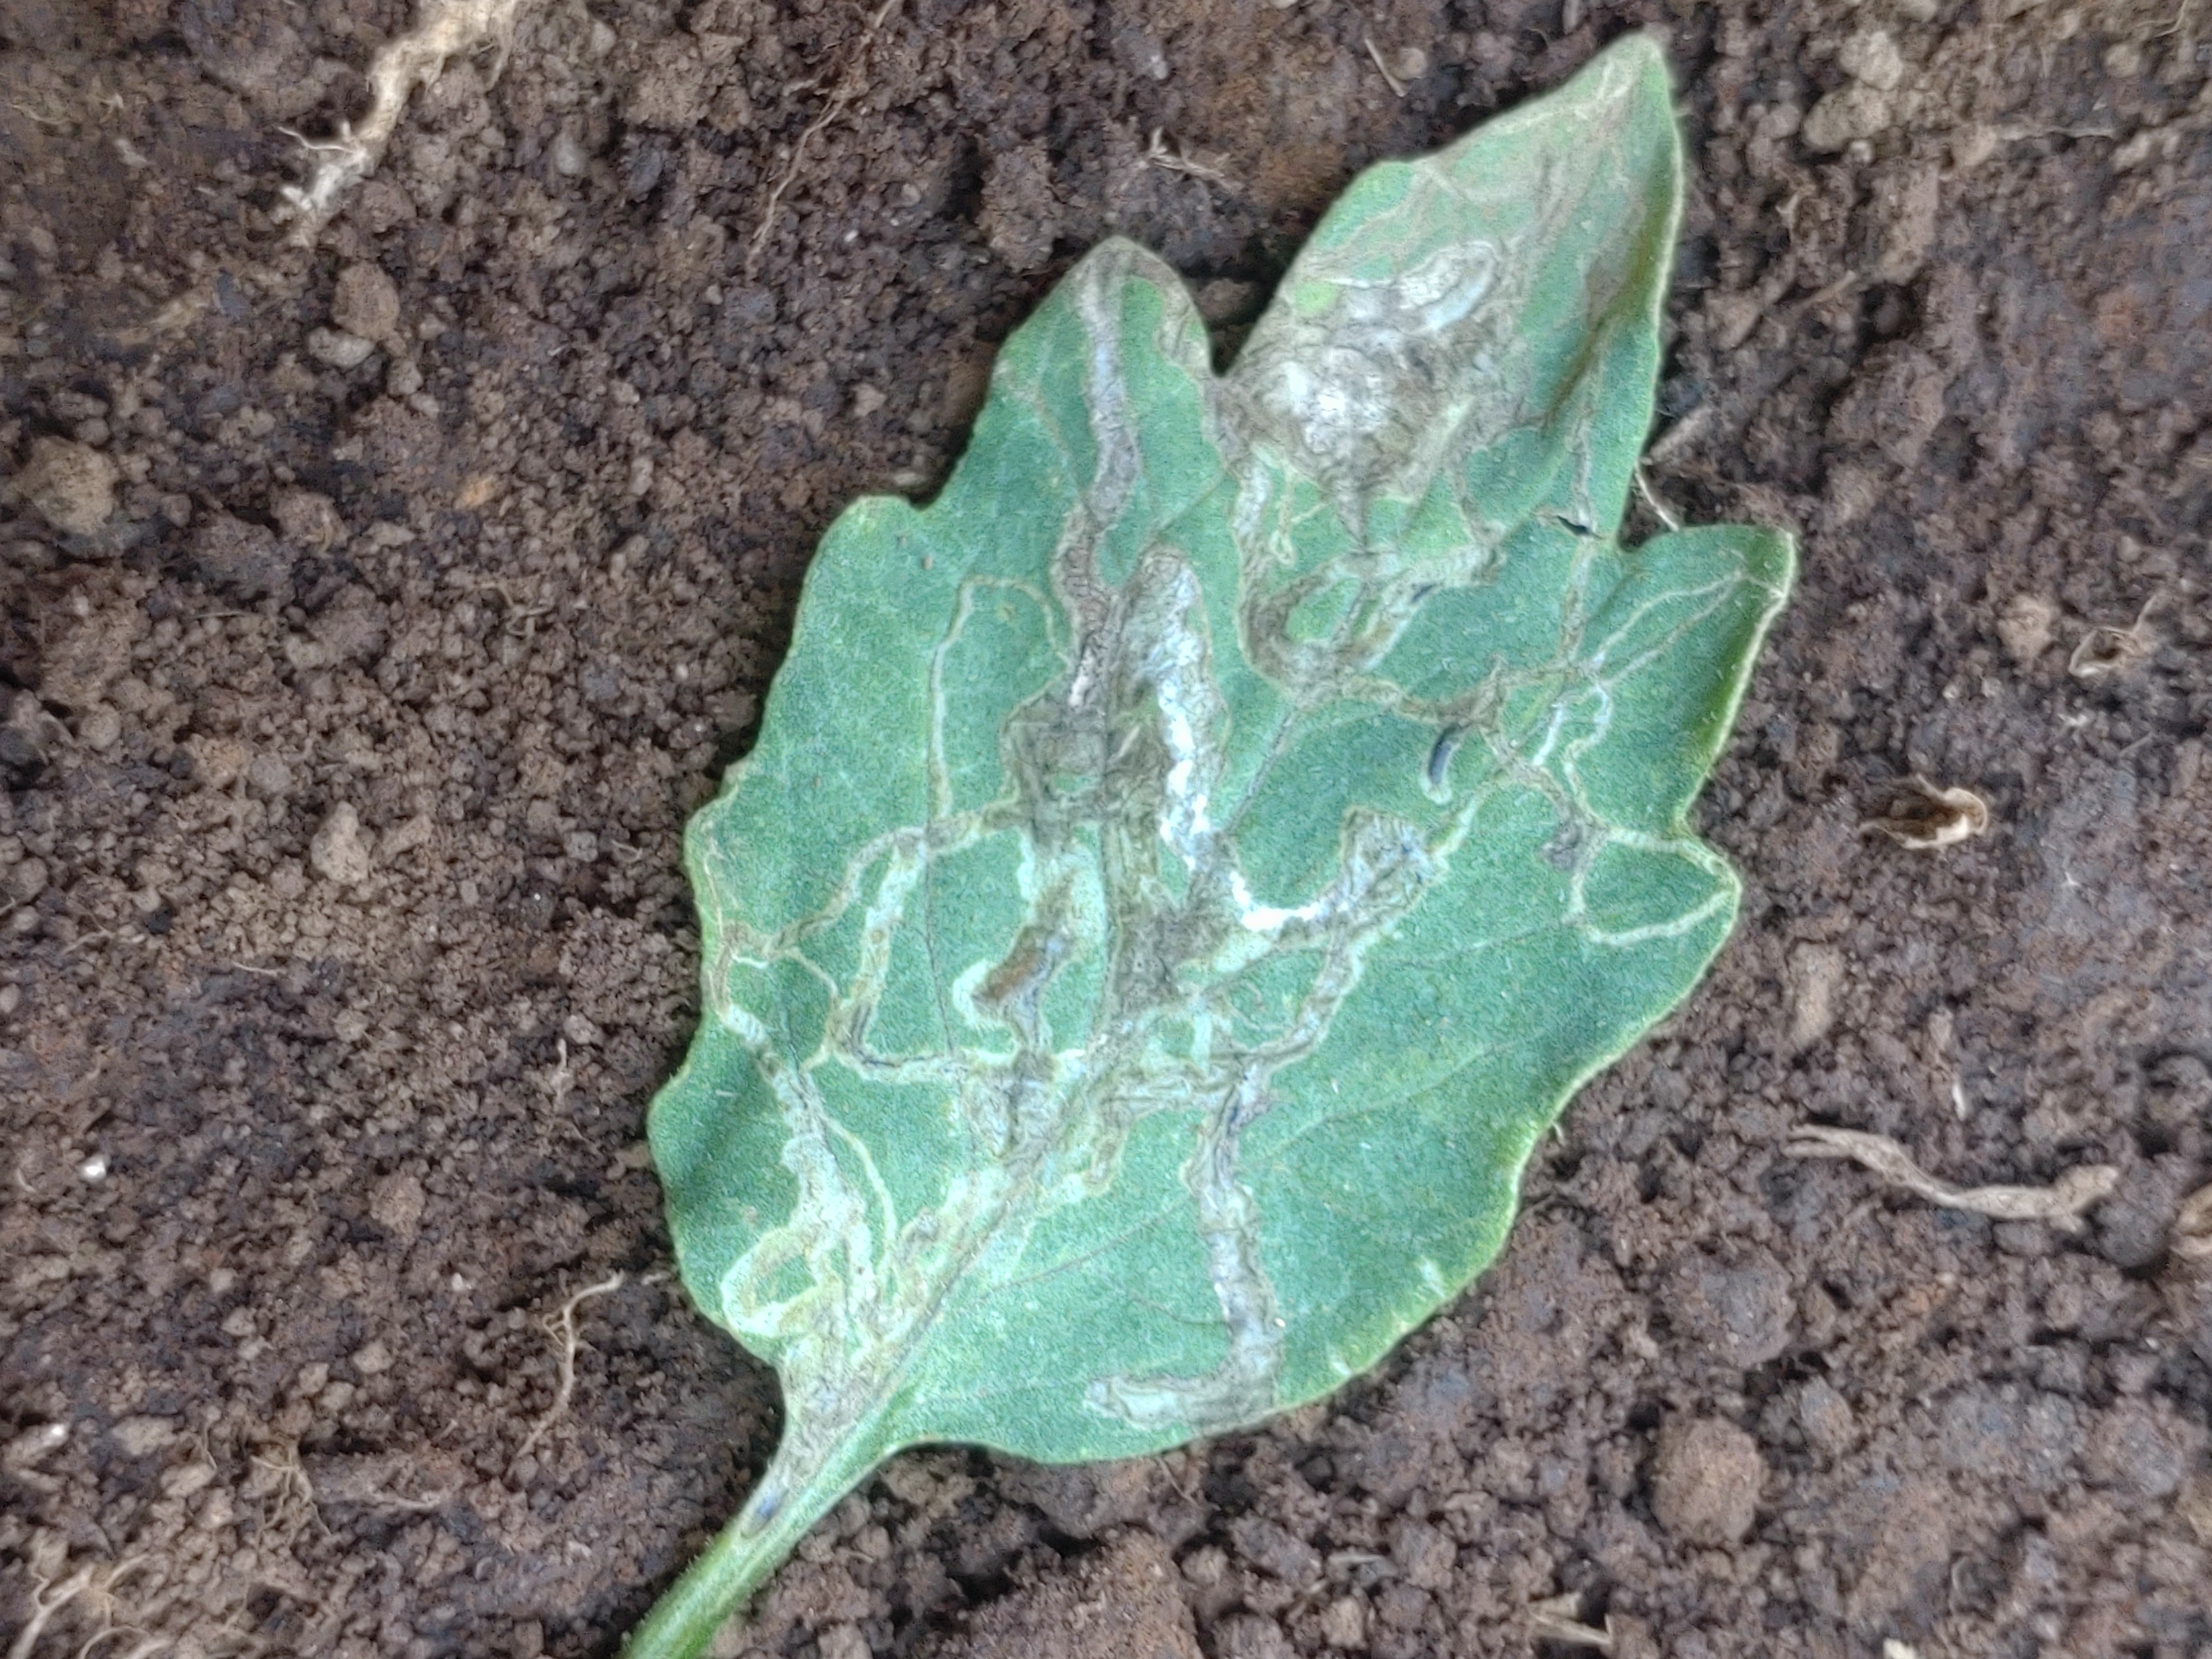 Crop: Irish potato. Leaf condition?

late blight
